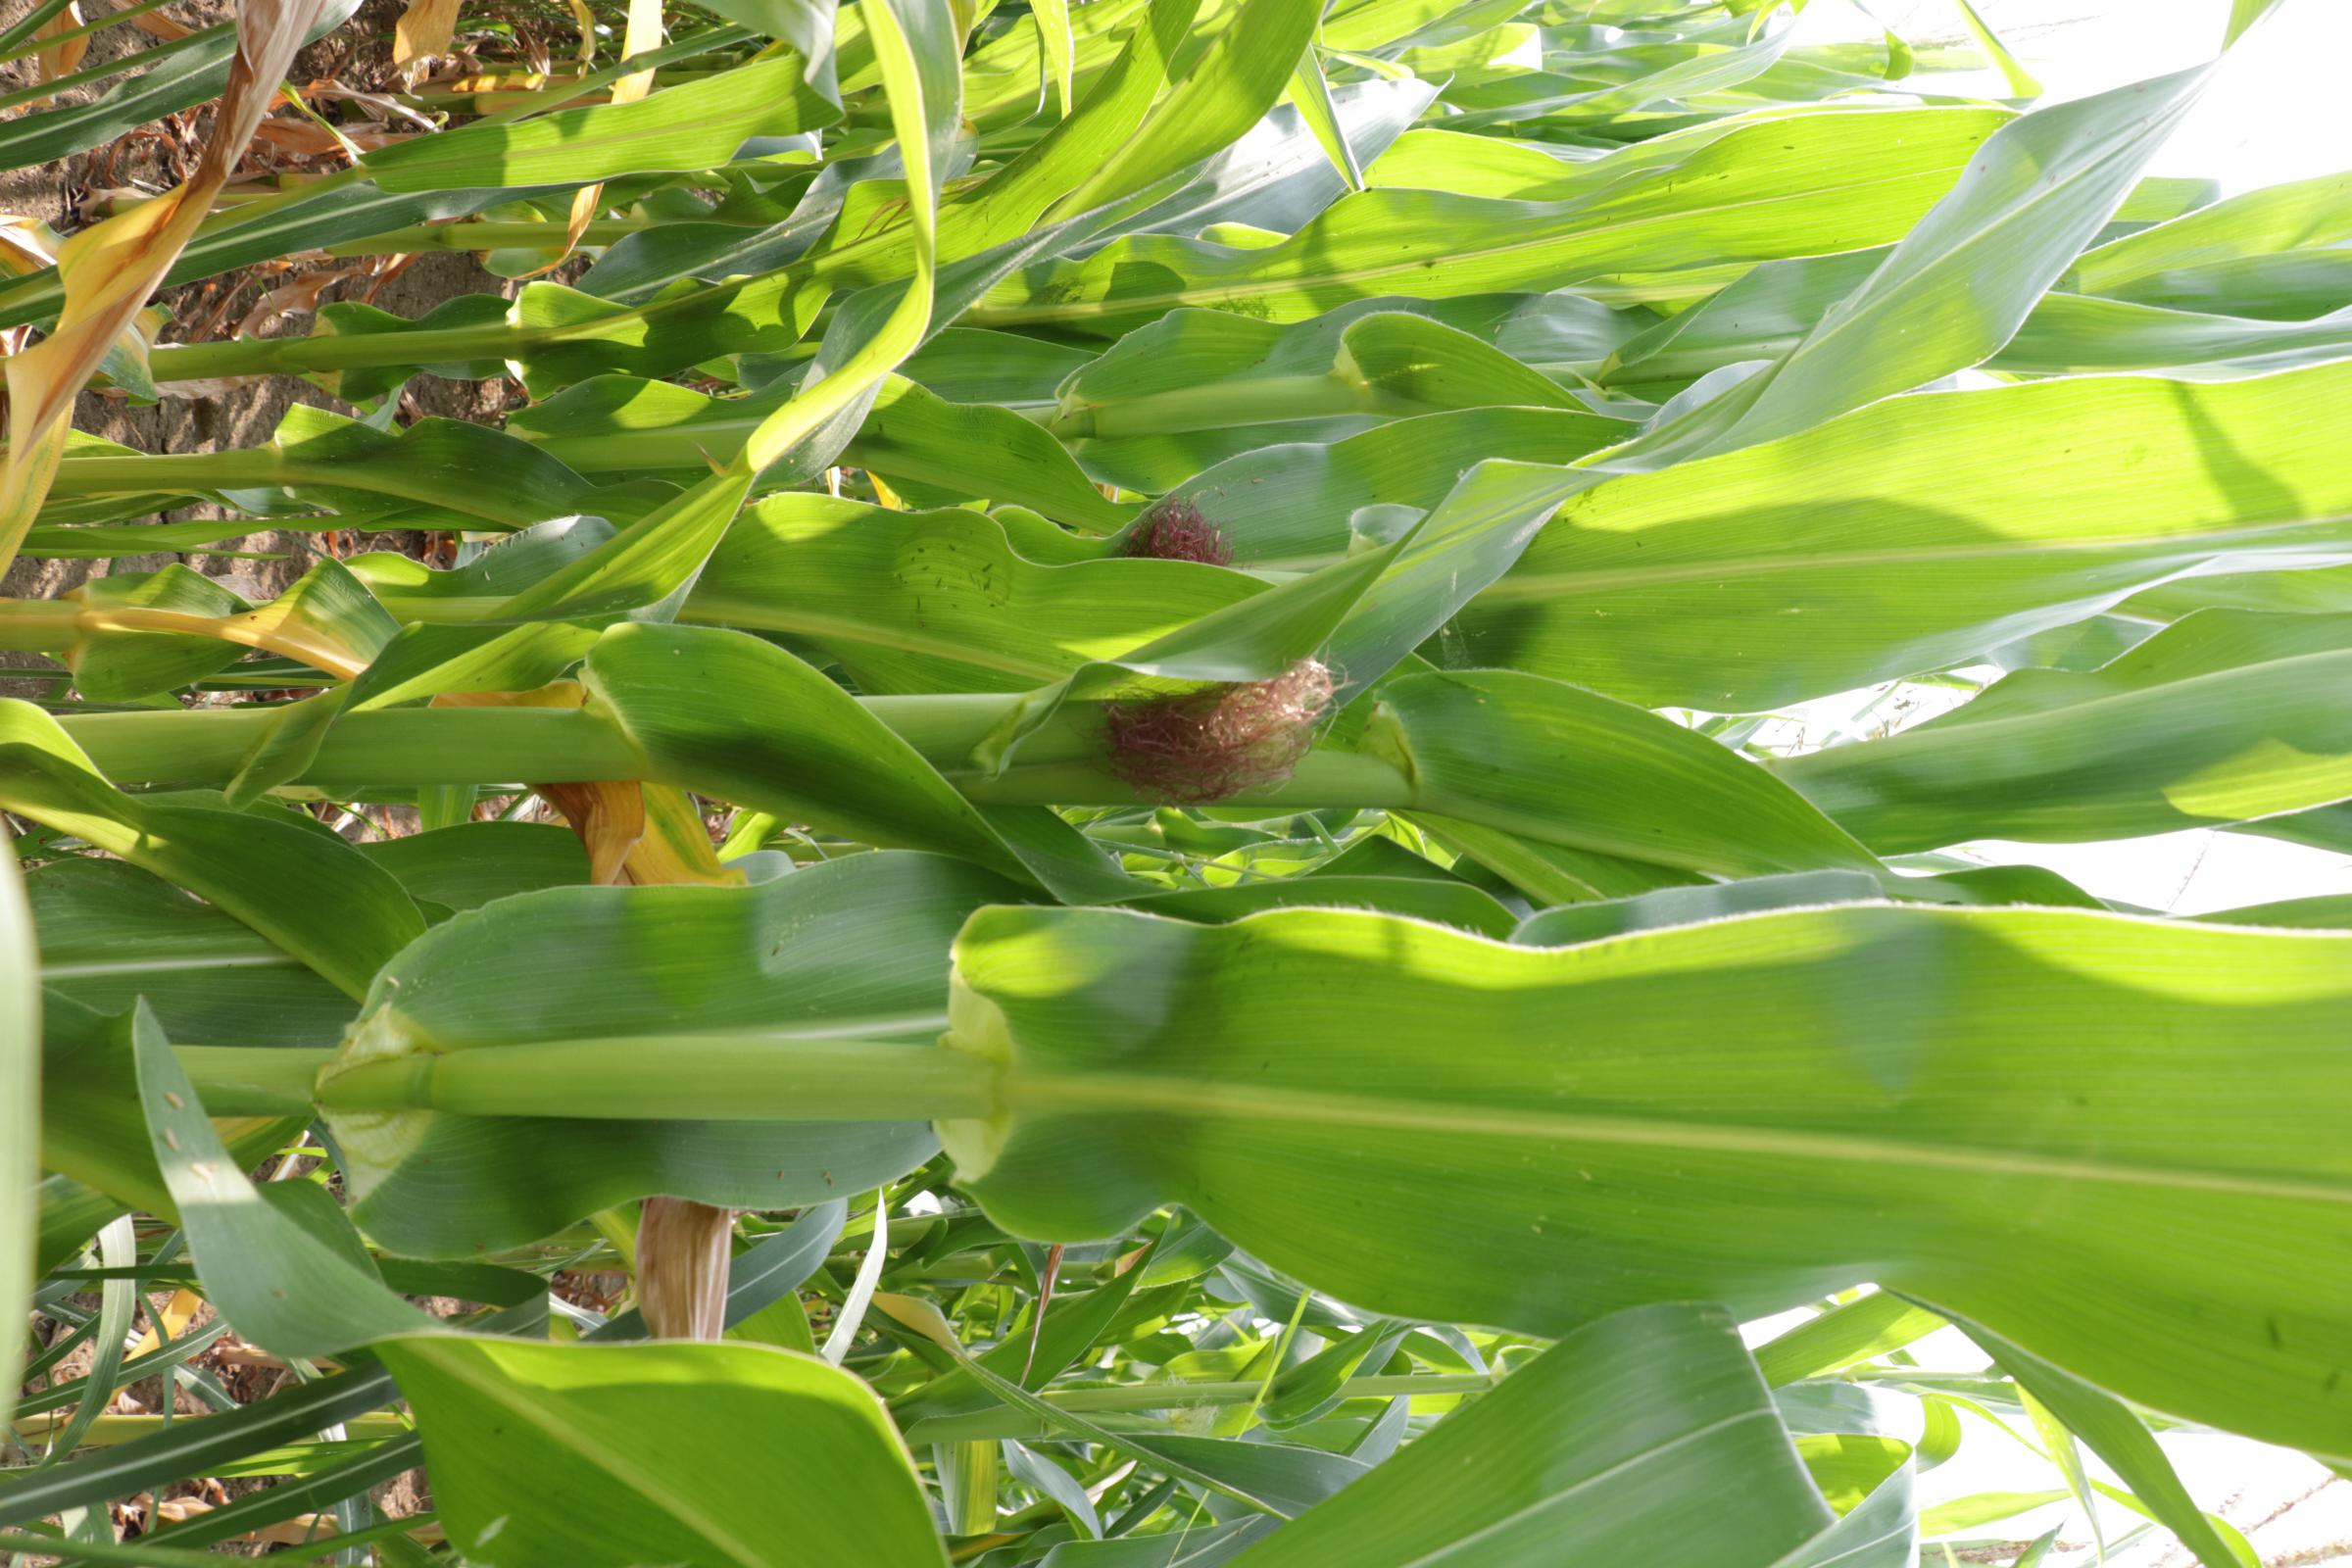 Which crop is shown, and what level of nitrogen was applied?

maize, reduced nitrogen fertilisation
